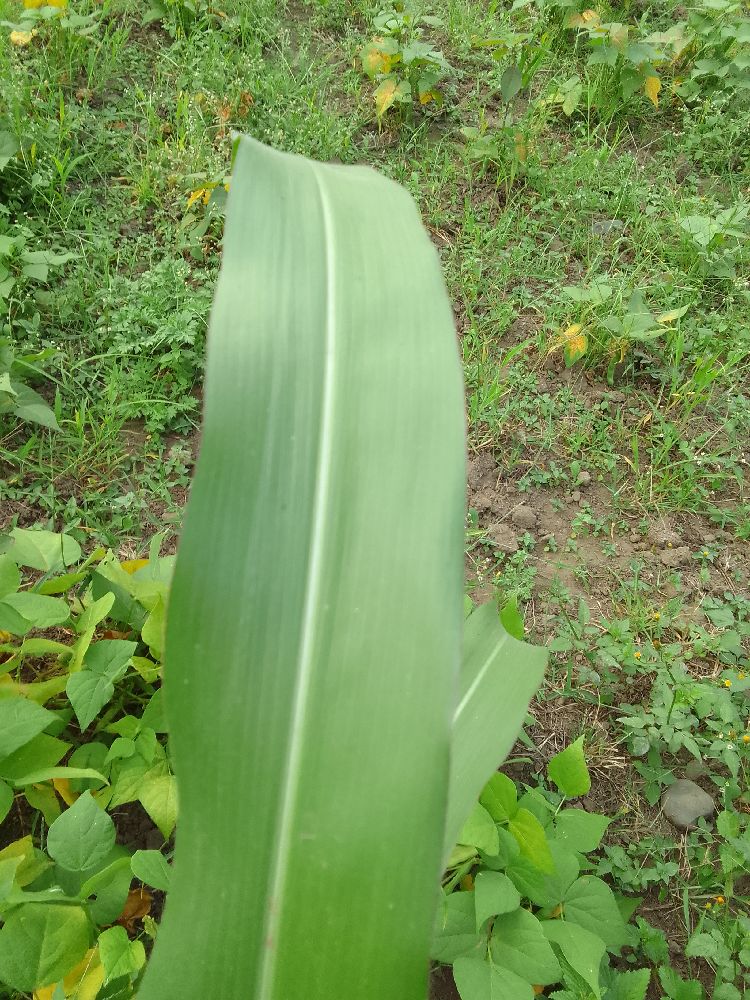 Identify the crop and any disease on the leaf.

maize, healthy
